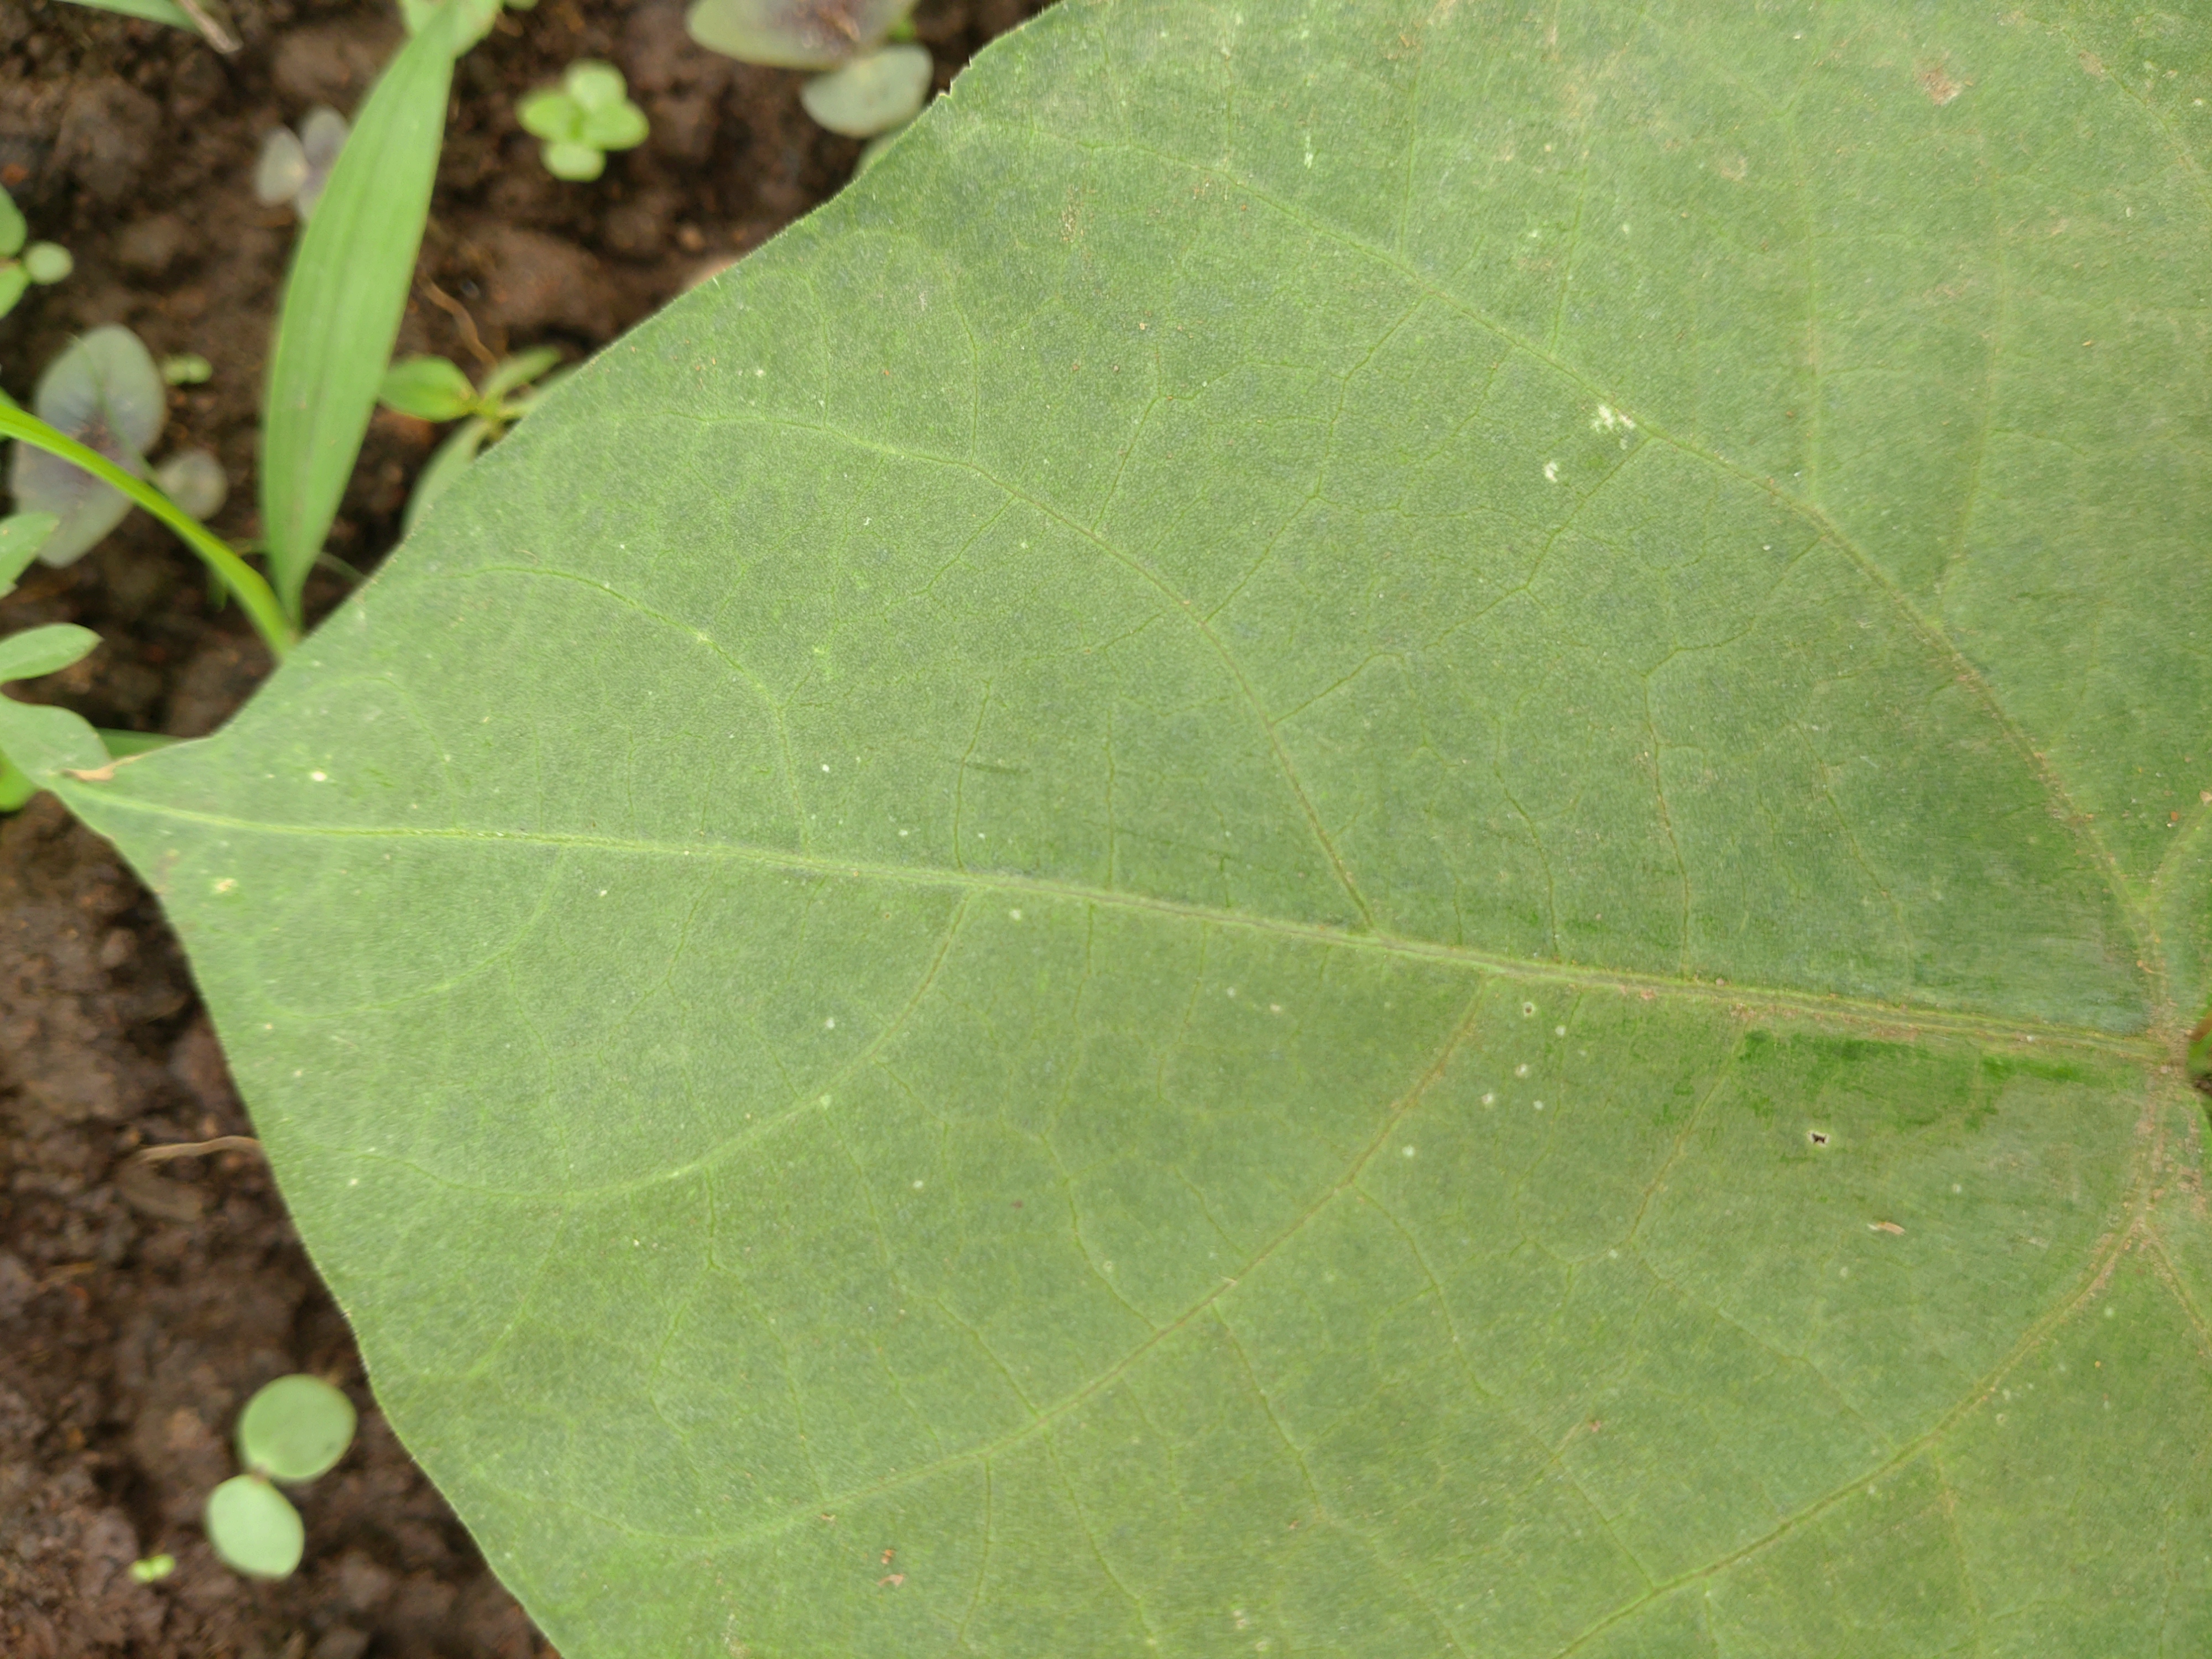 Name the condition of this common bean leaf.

healthy
